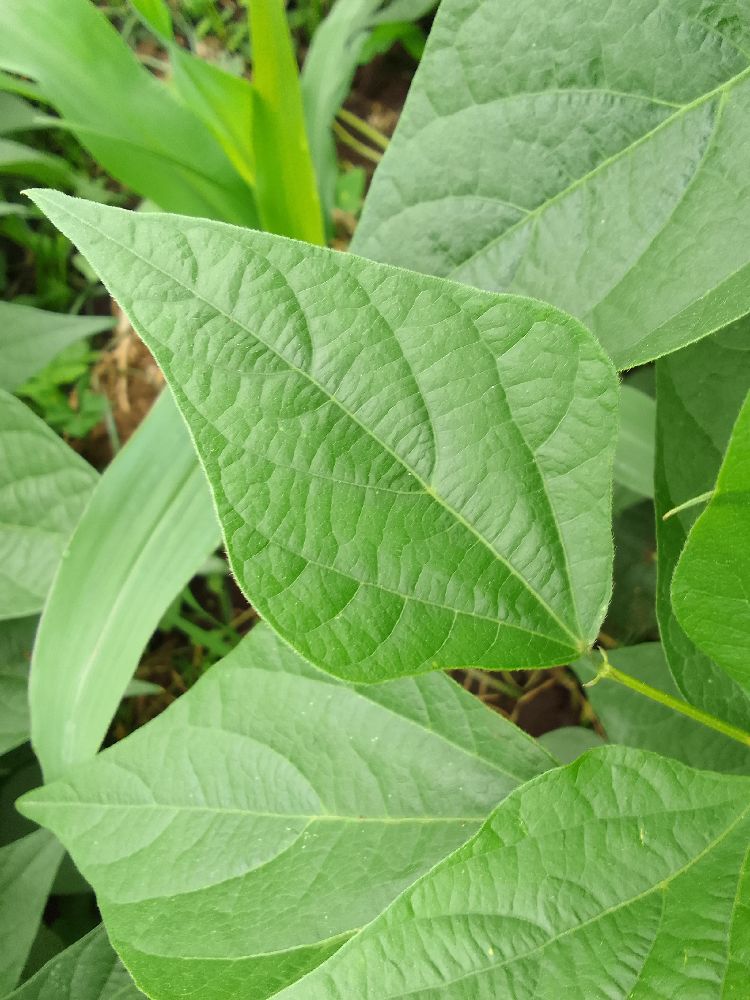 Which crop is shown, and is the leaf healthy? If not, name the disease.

common bean, healthy
